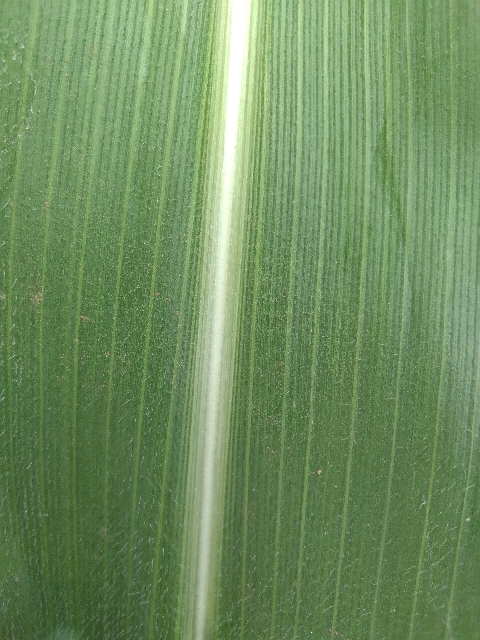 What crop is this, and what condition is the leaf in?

maize, healthy
